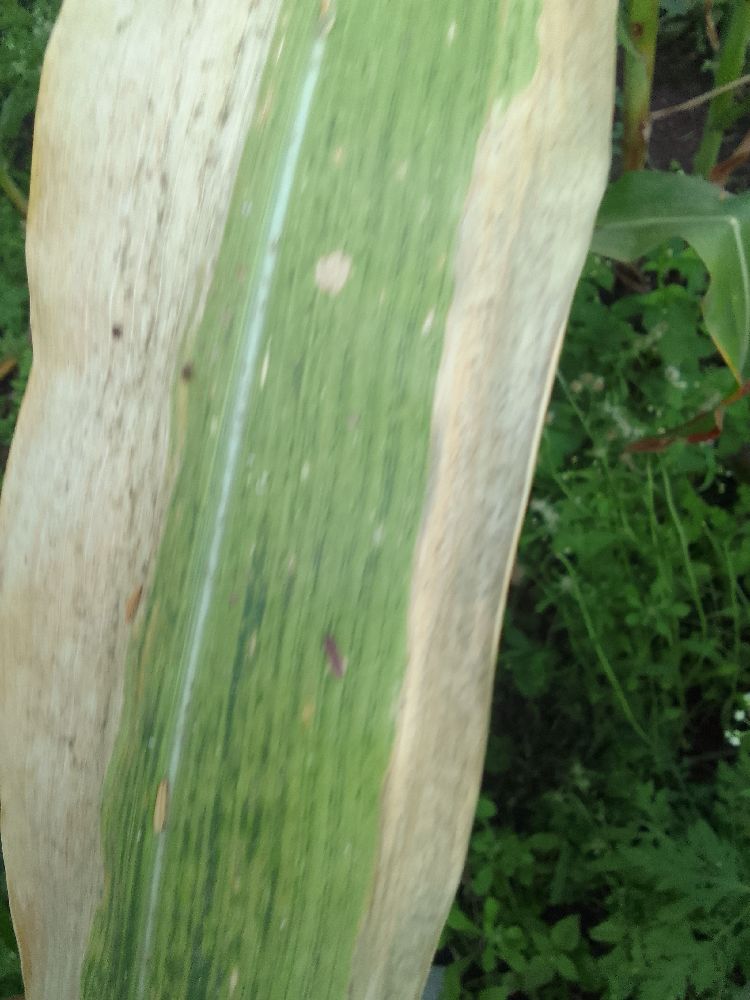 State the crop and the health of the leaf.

maize, maize lethal necrosis
